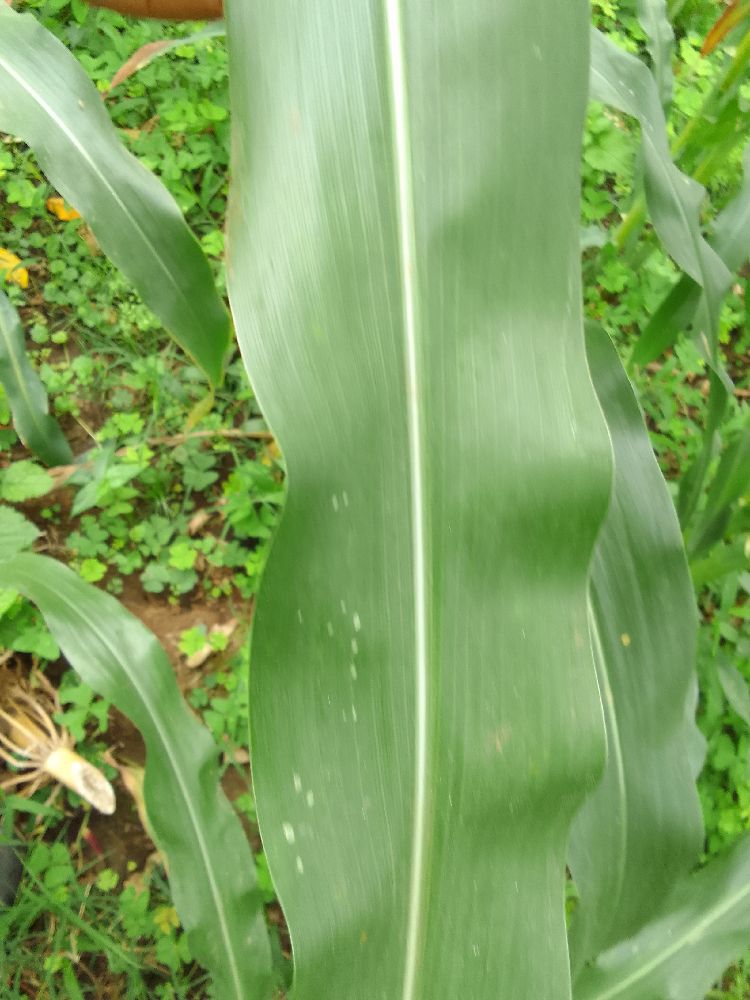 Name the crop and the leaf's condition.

maize, healthy
